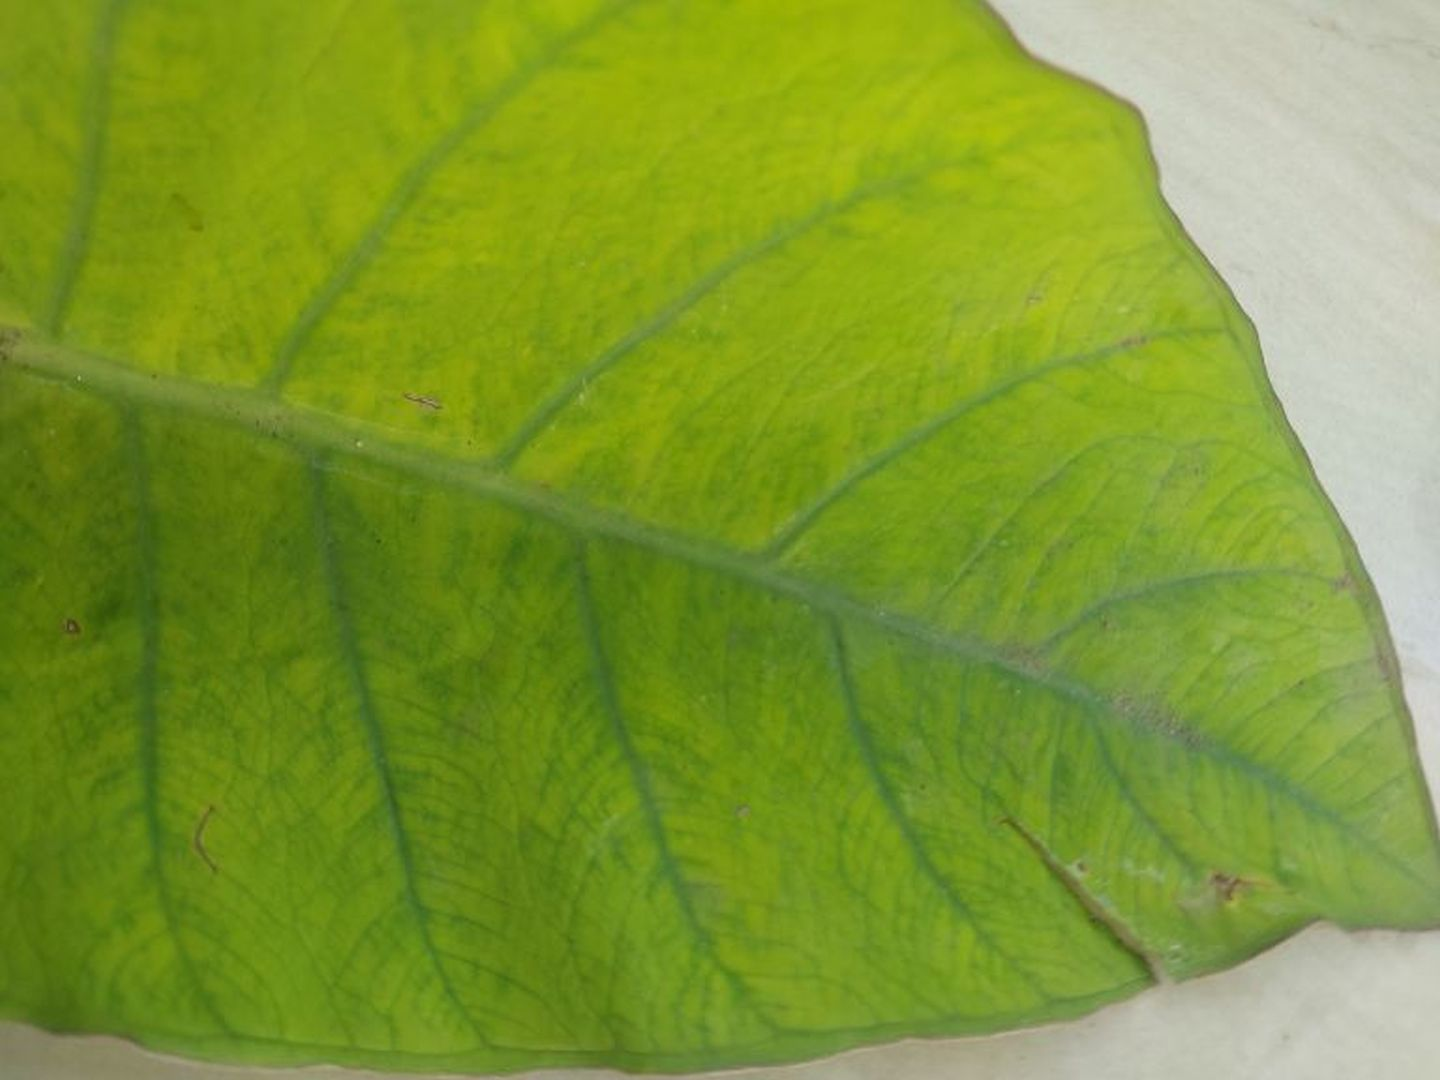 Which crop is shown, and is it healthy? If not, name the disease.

taro, mosaic
